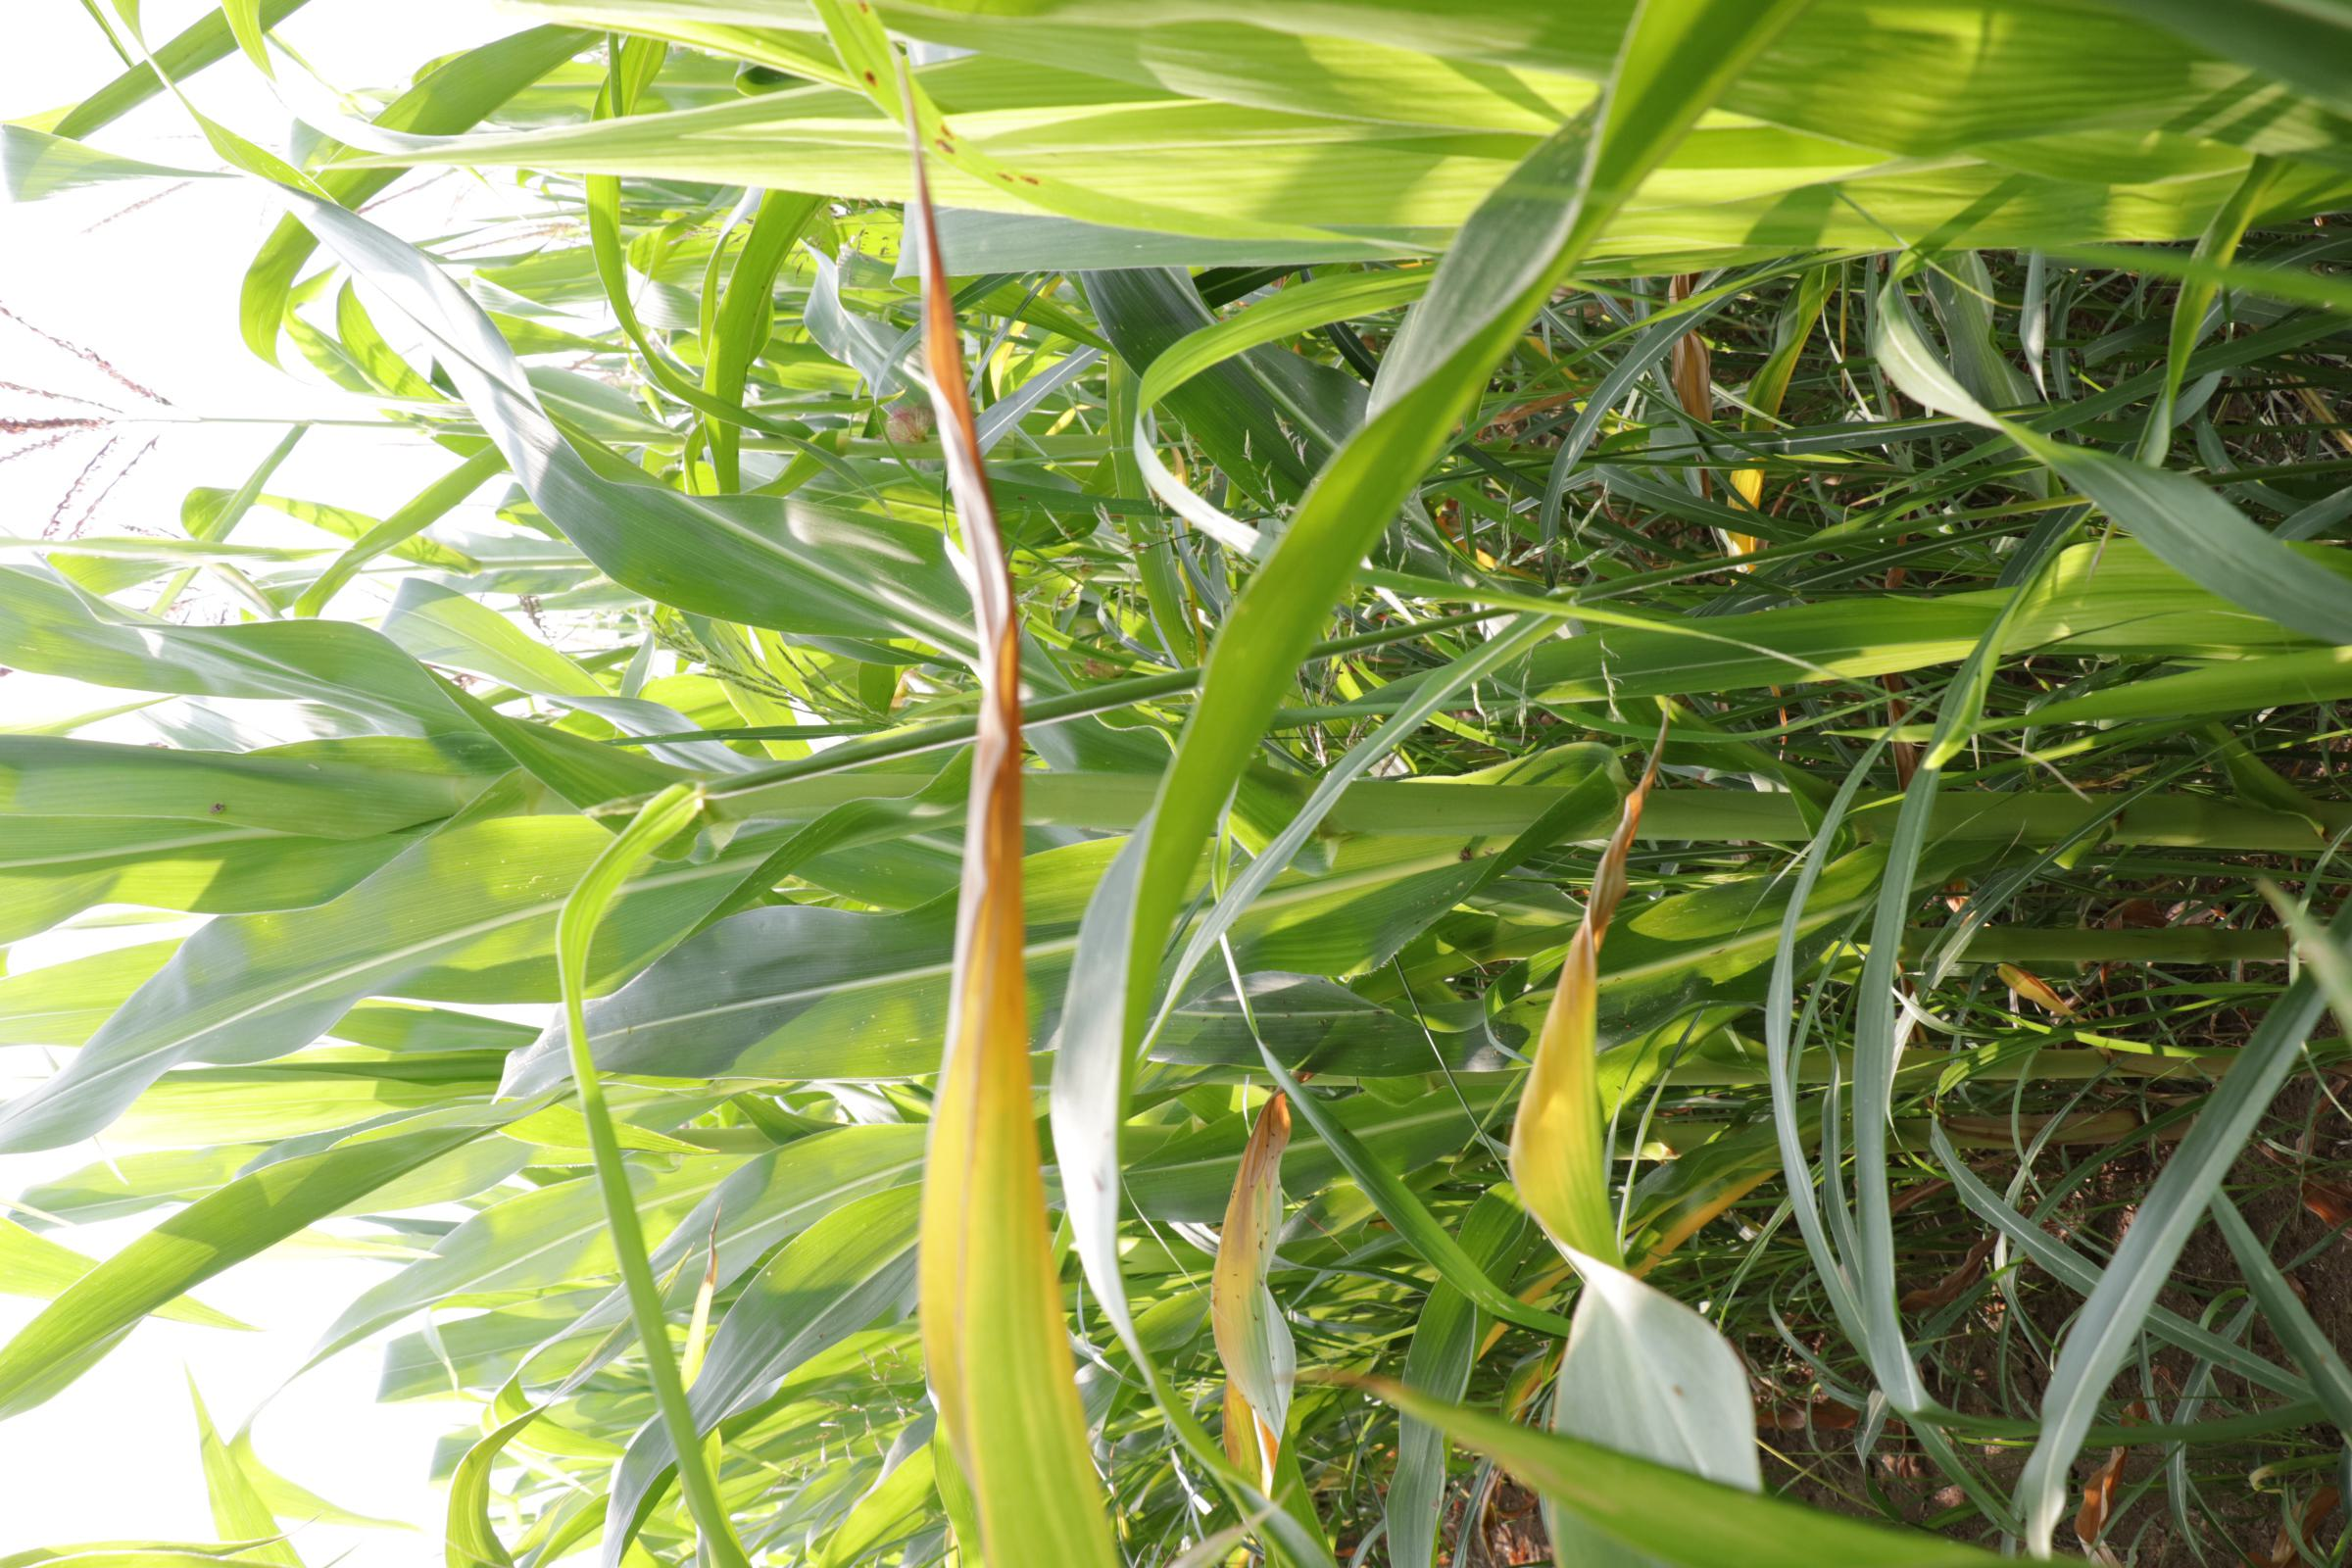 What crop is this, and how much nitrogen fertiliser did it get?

maize, full nitrogen fertilisation
